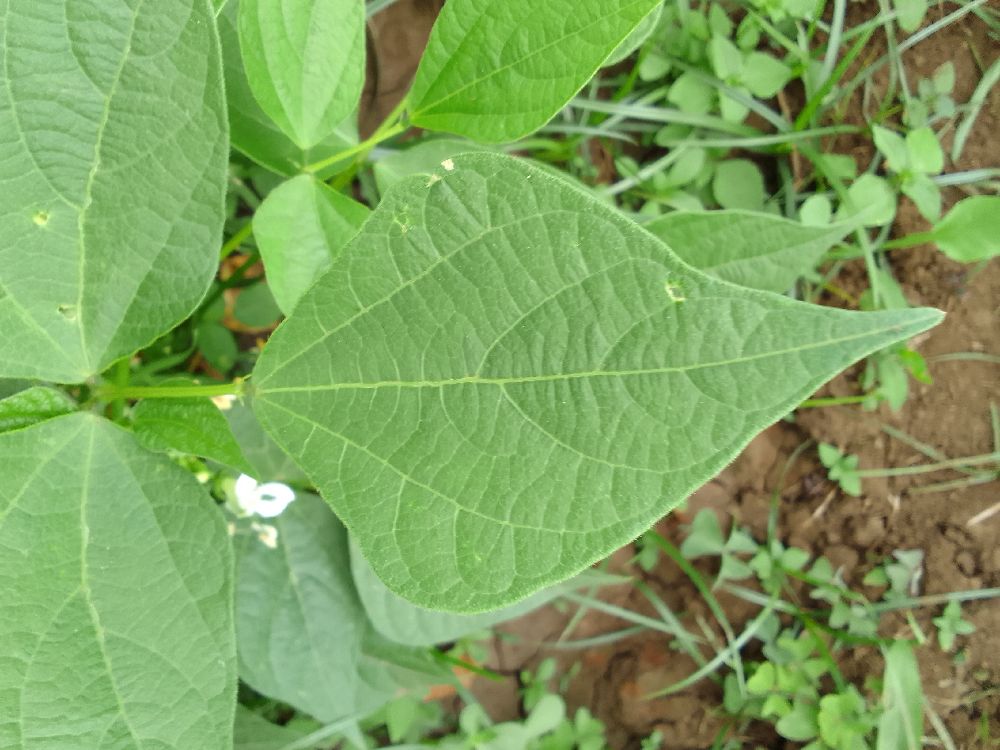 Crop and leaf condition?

common bean, healthy
